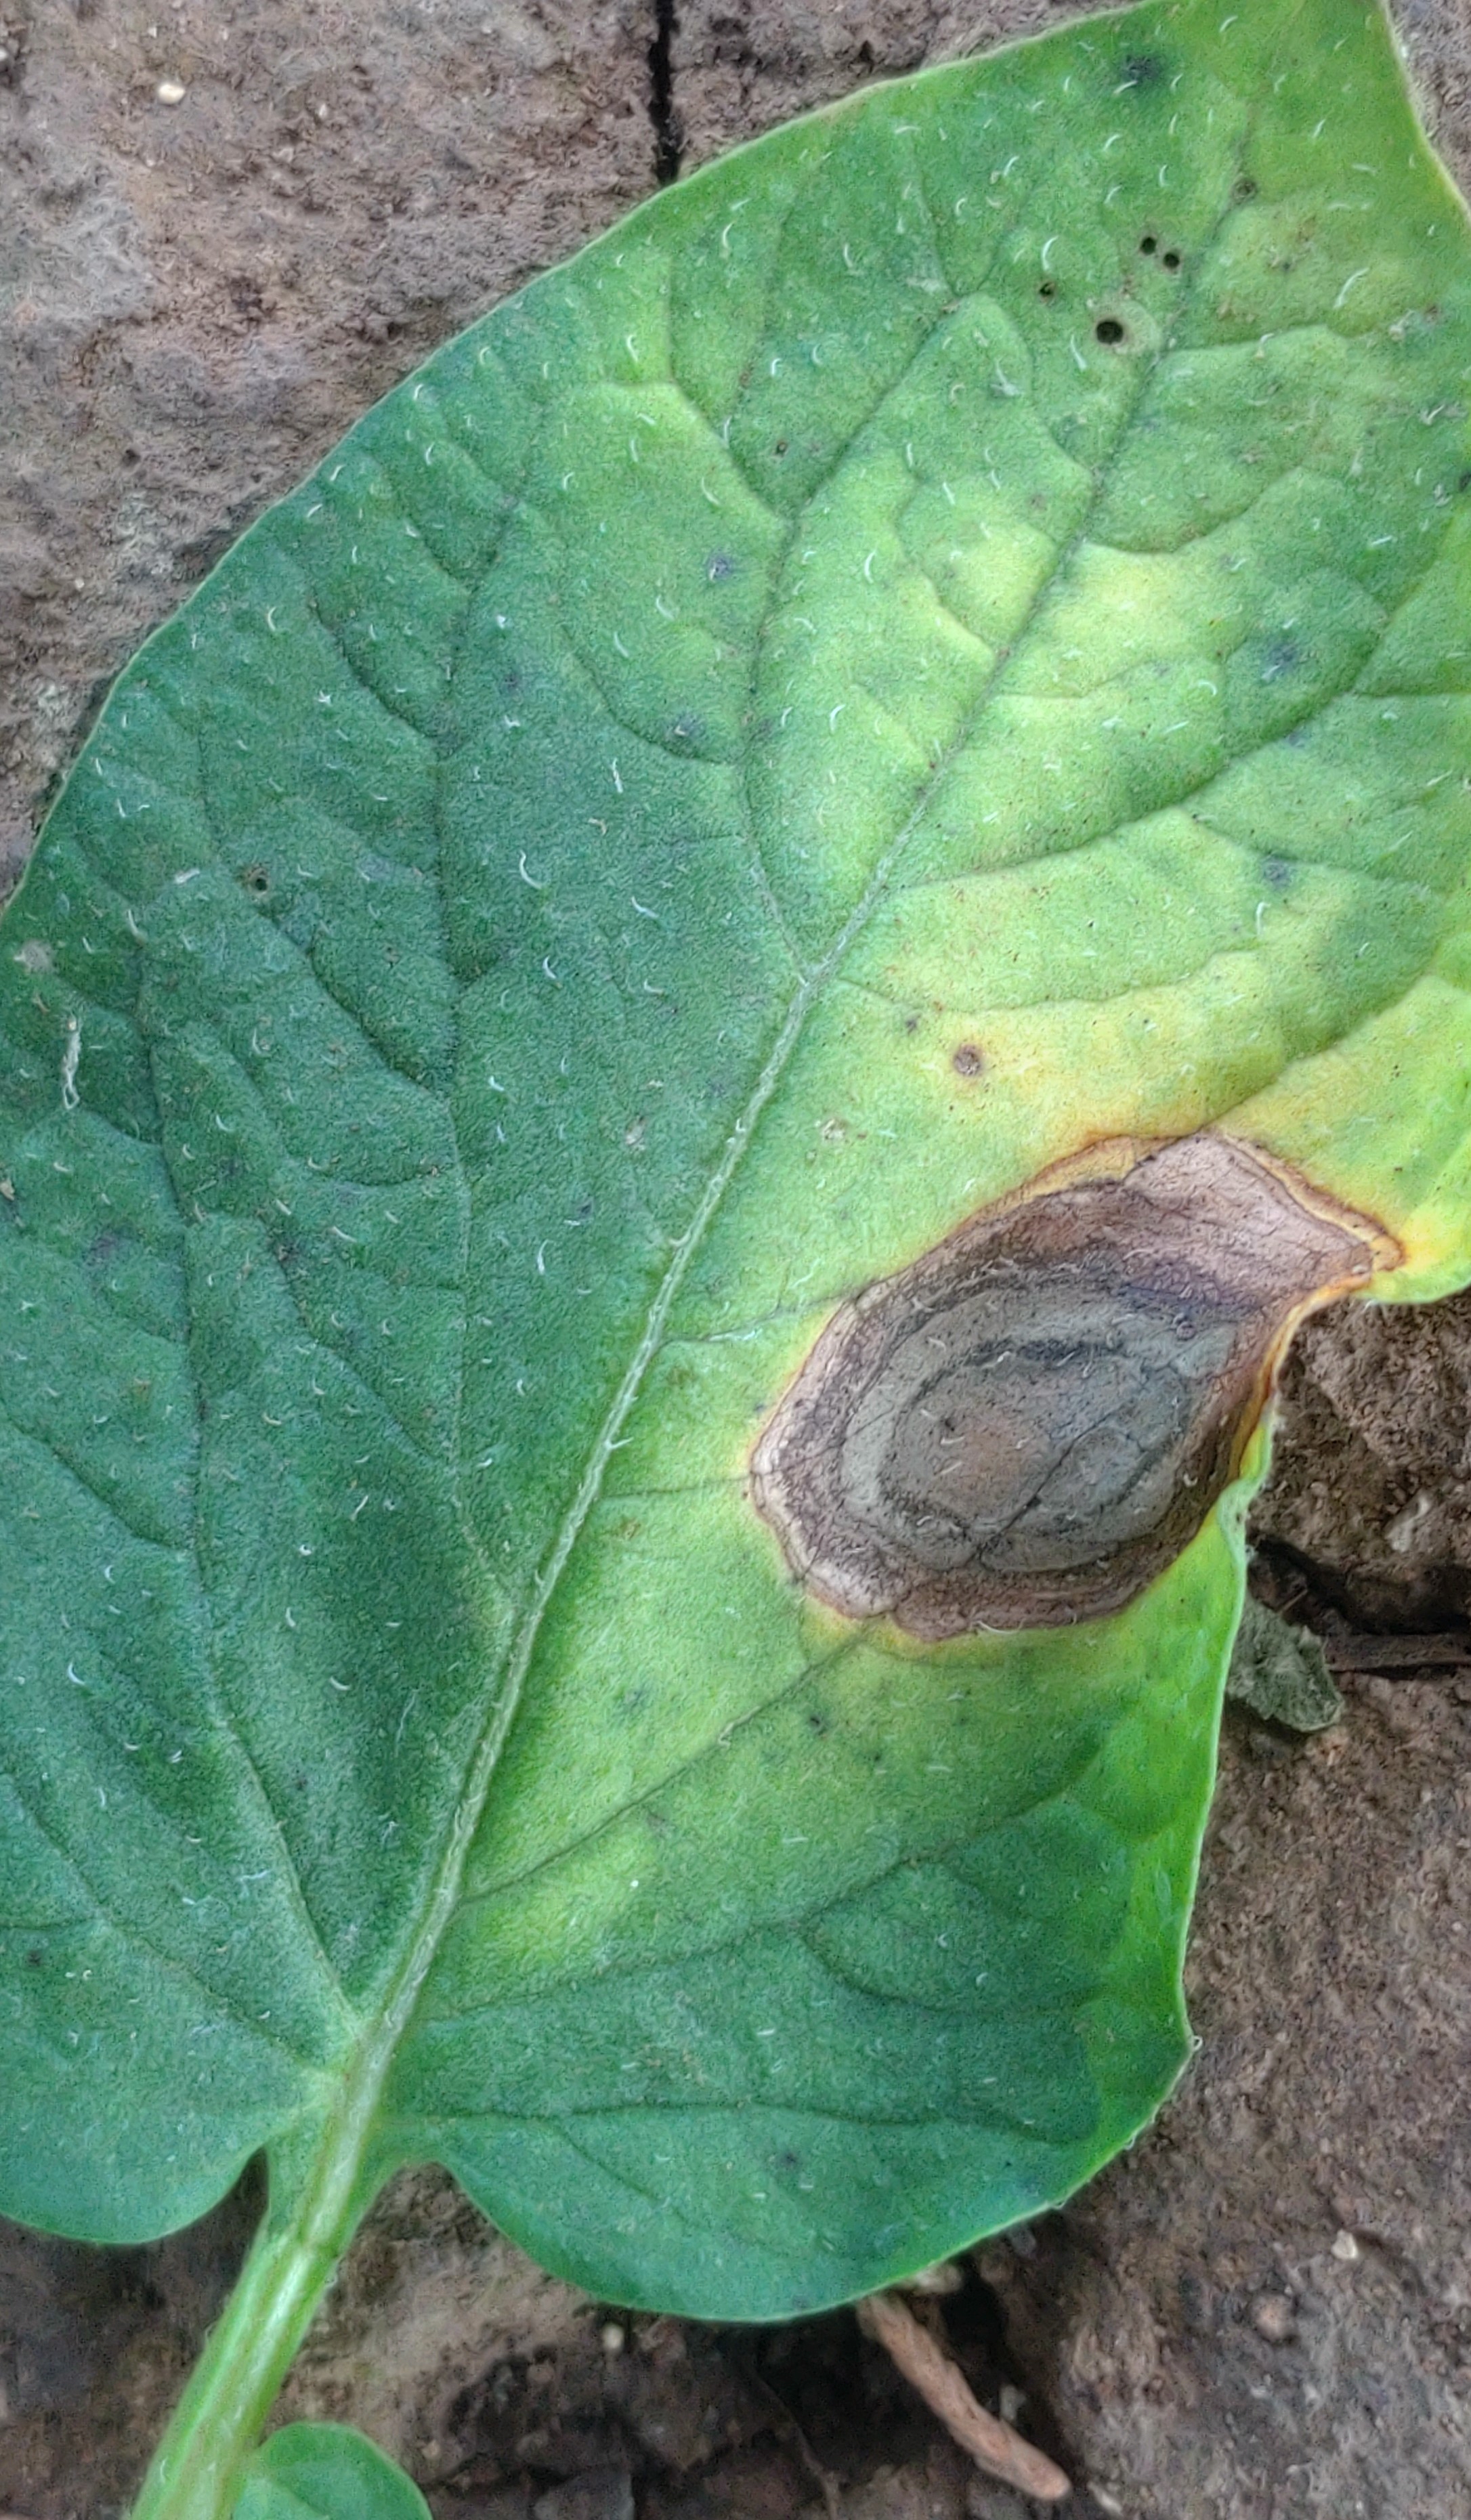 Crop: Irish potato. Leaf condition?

early blight
